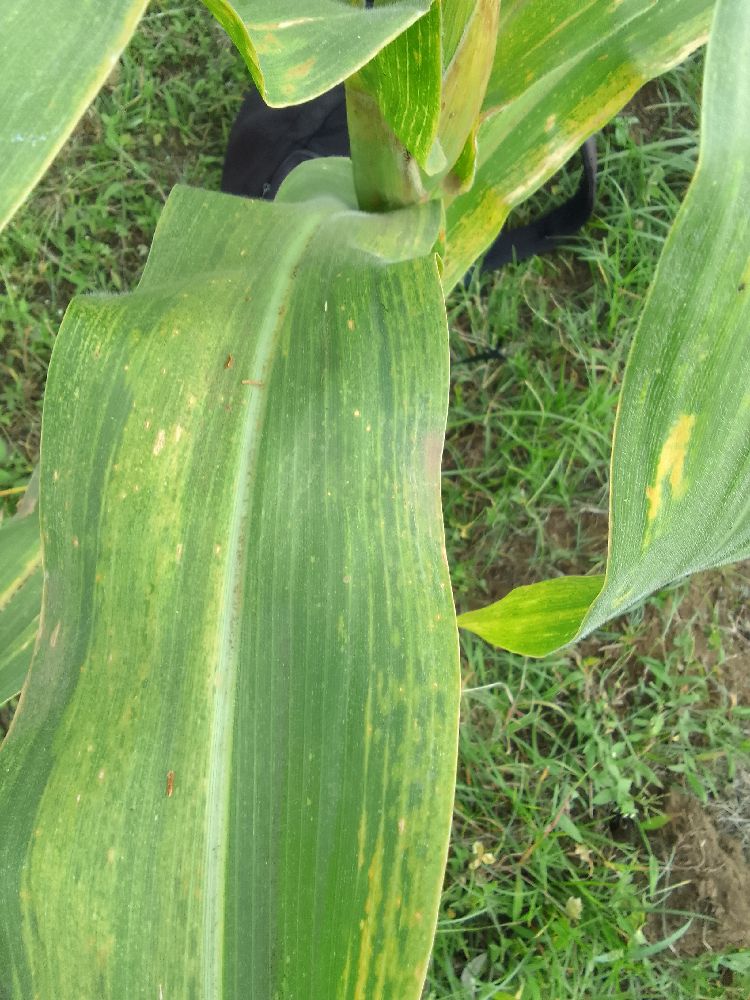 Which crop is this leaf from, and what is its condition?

maize, maize lethal necrosis
